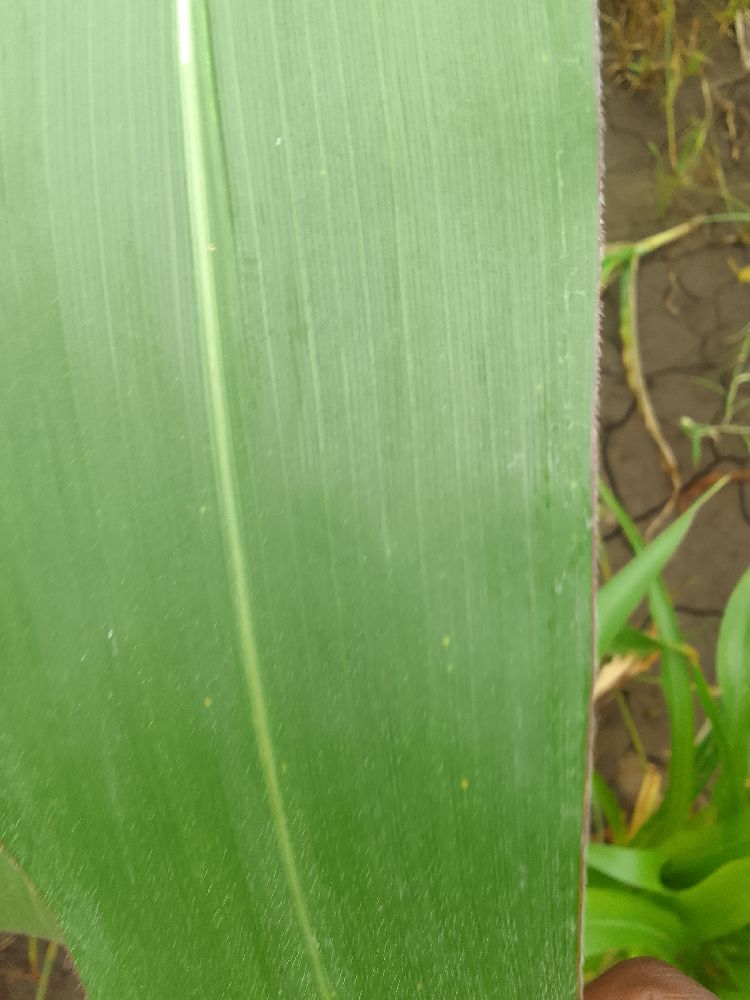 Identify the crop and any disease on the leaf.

maize, healthy
